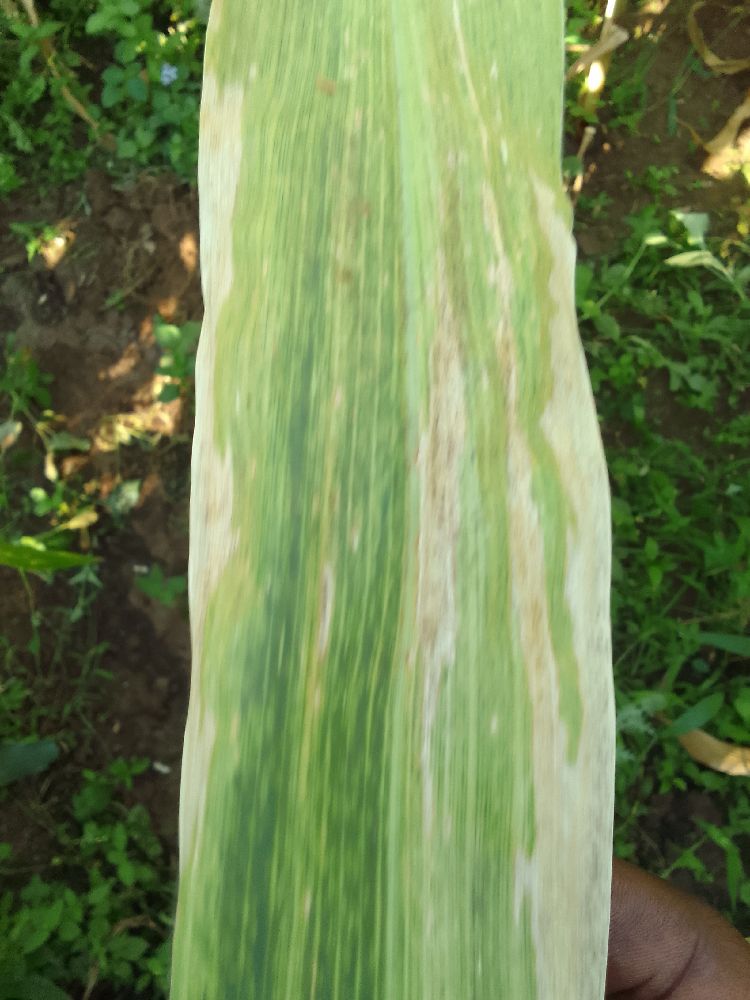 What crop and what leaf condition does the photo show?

maize, maize lethal necrosis
